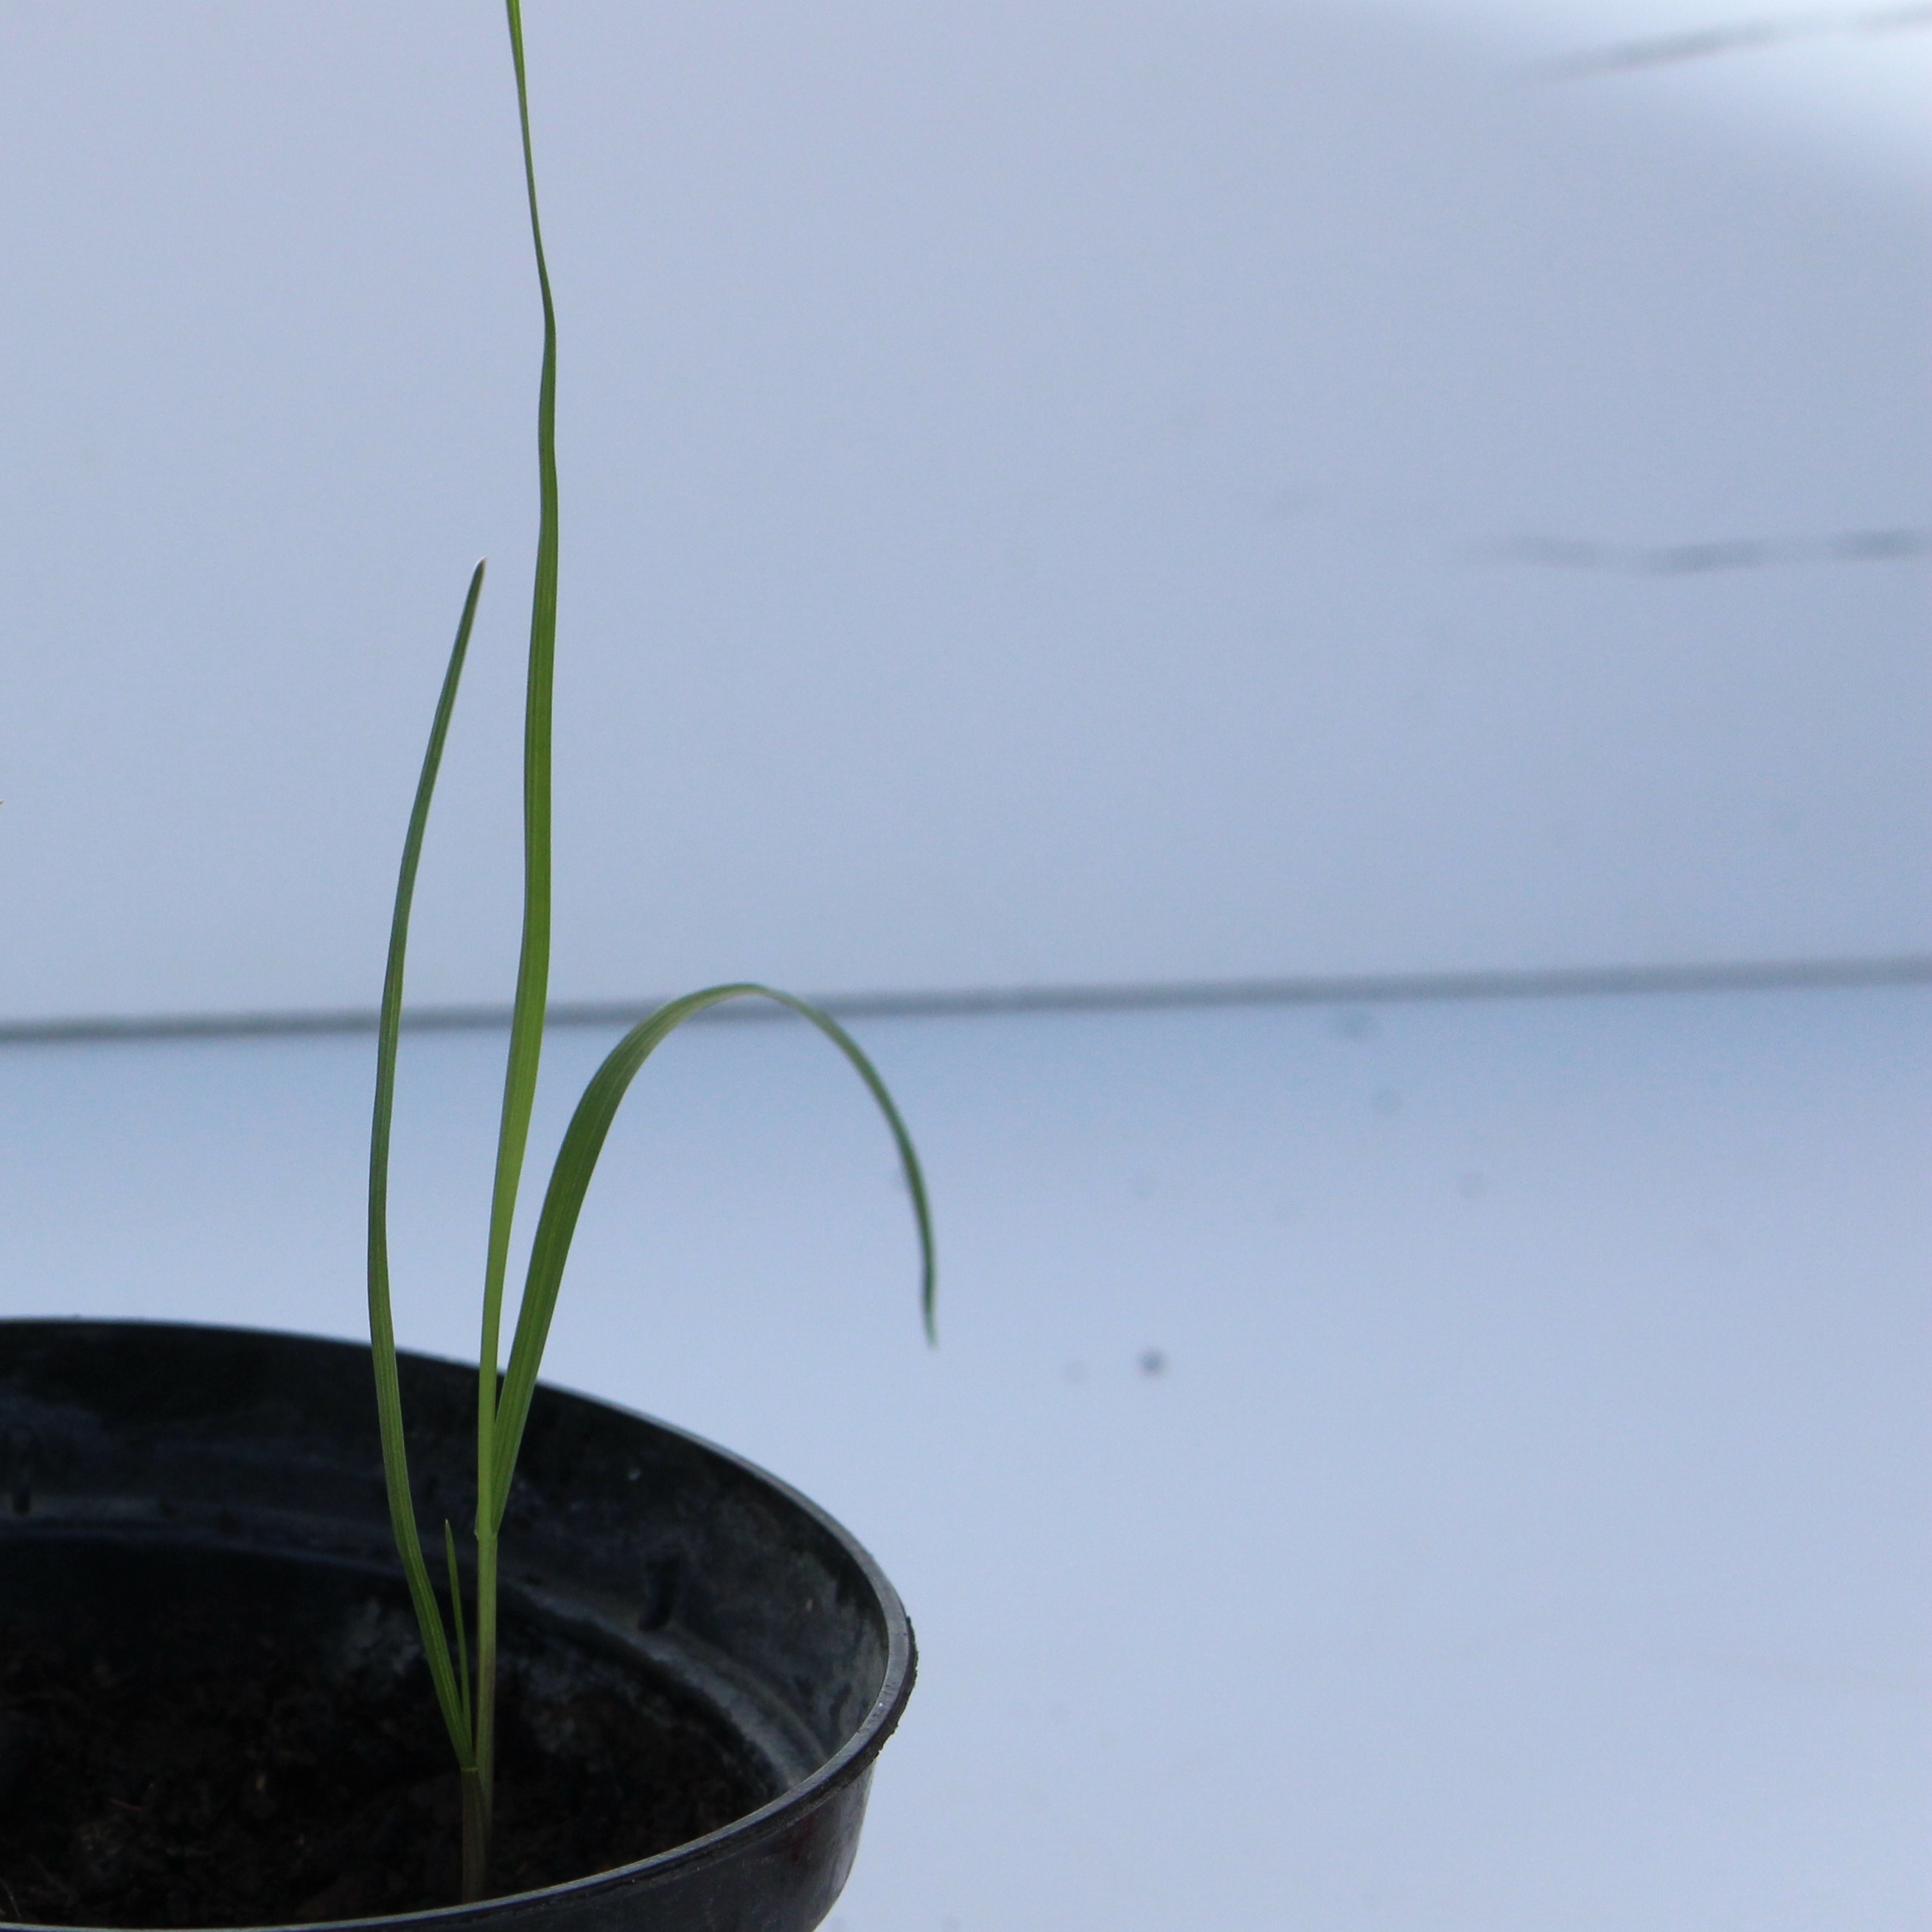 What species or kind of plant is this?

Lolium multiflorum
